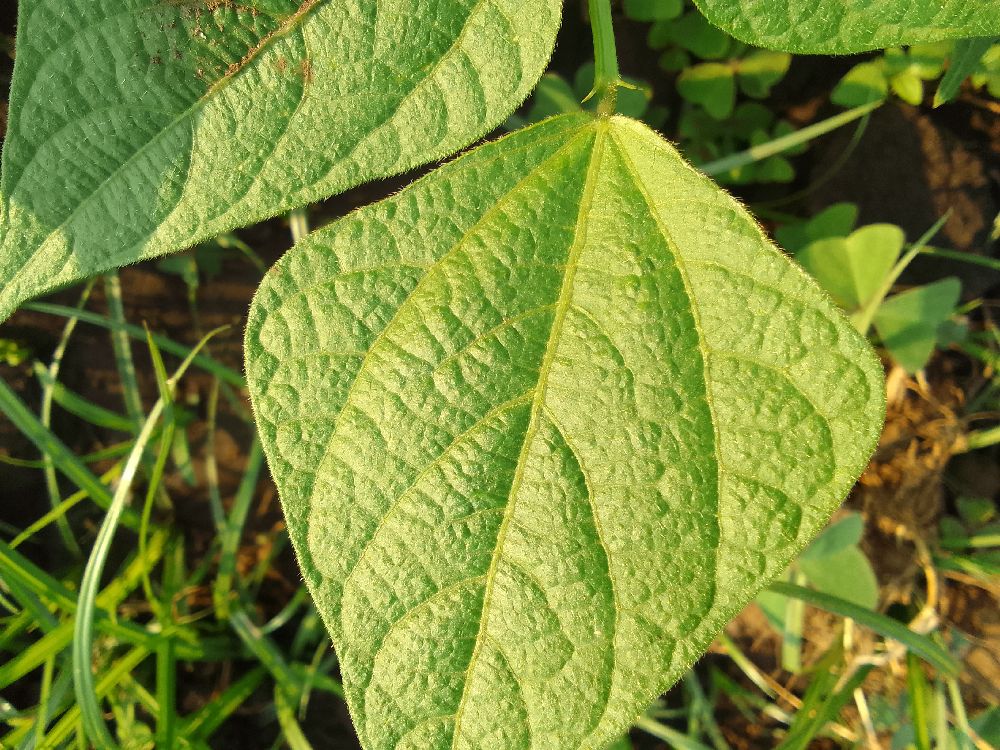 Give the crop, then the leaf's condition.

common bean, healthy
